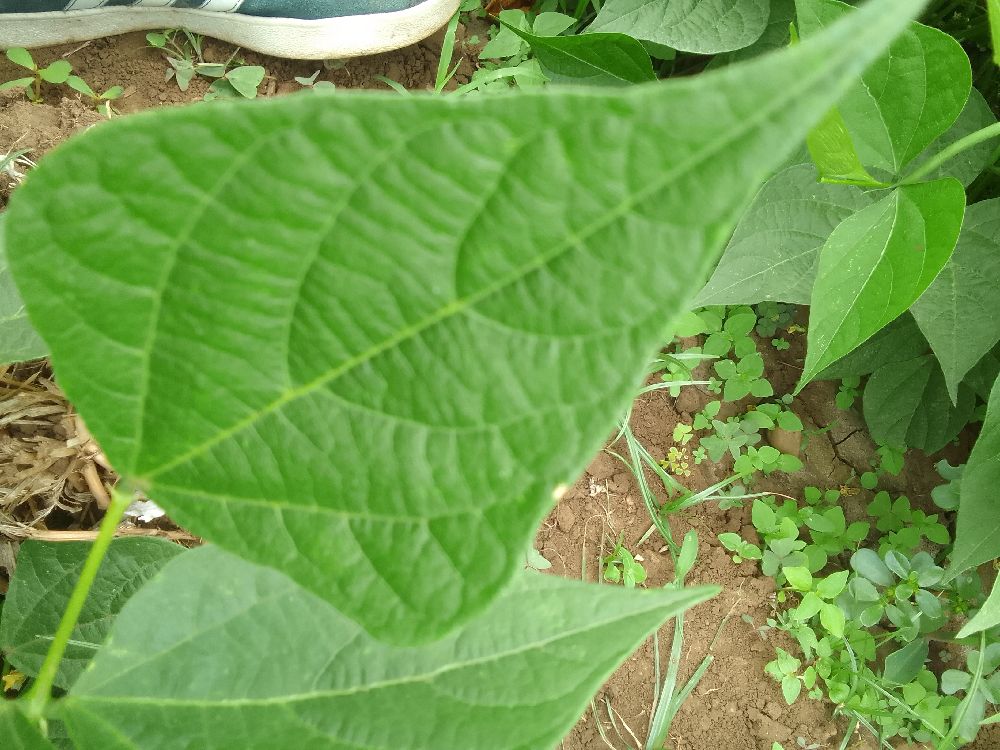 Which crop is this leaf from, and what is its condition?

common bean, healthy
